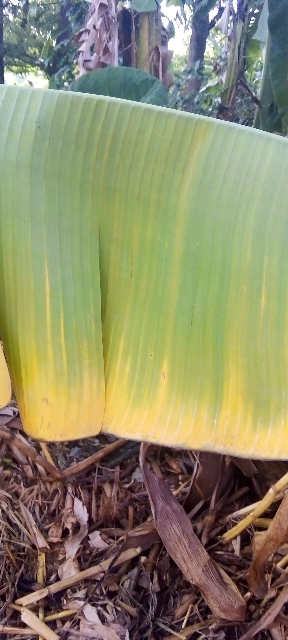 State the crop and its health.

banana, fusarium wilt race 1
